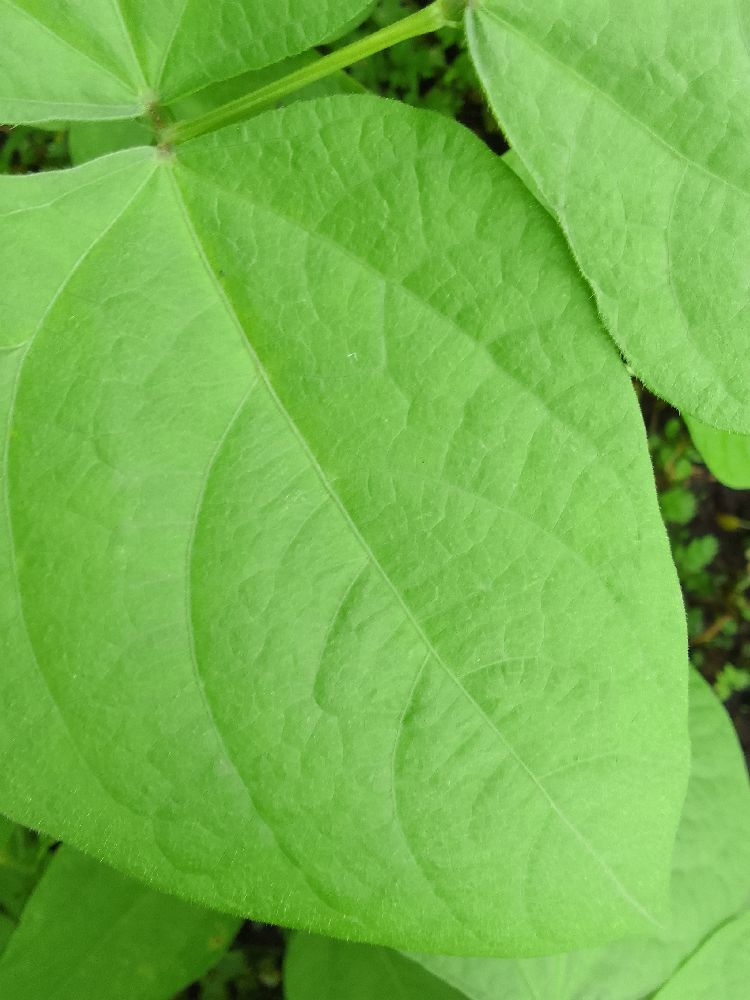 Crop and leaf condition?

common bean, healthy
